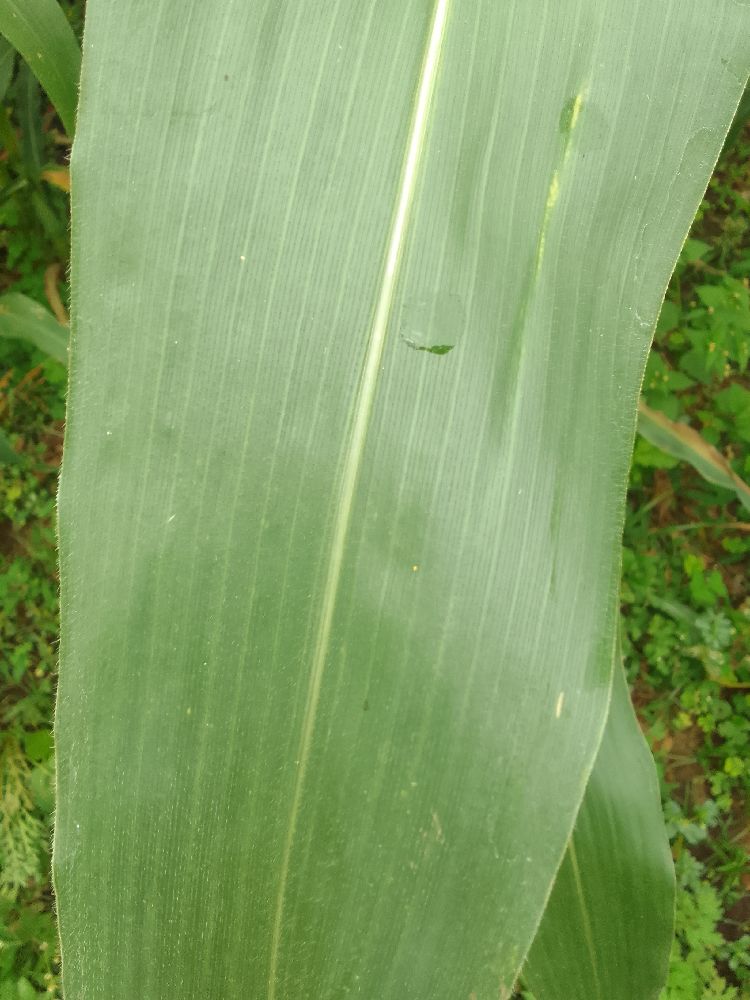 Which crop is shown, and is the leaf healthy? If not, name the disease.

maize, healthy
